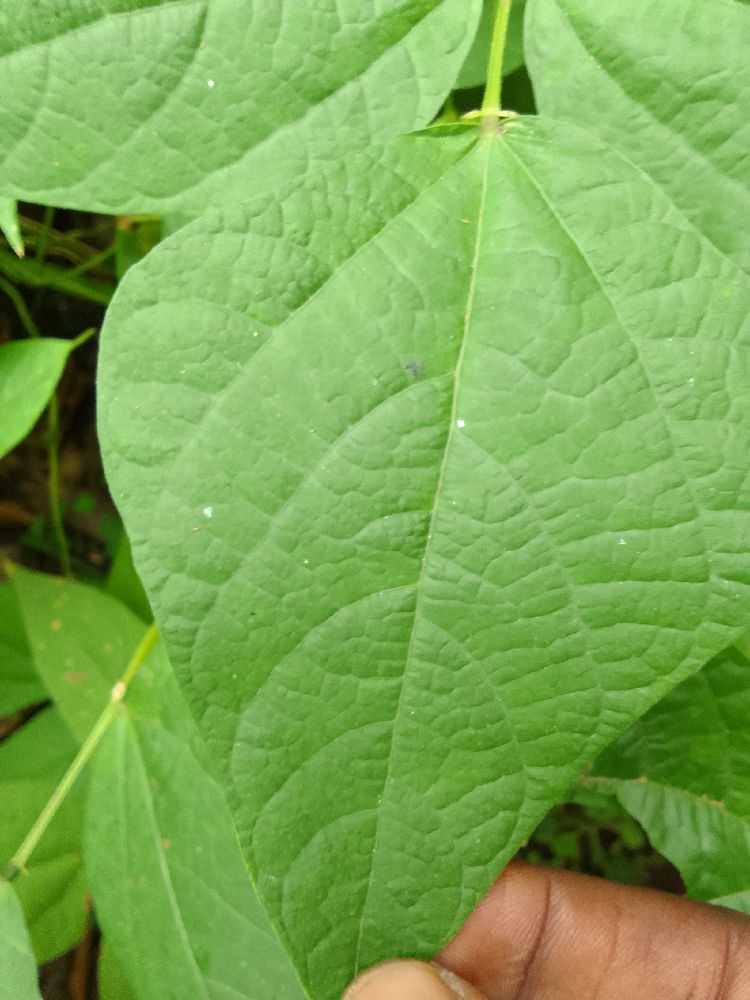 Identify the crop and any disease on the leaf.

common bean, healthy
